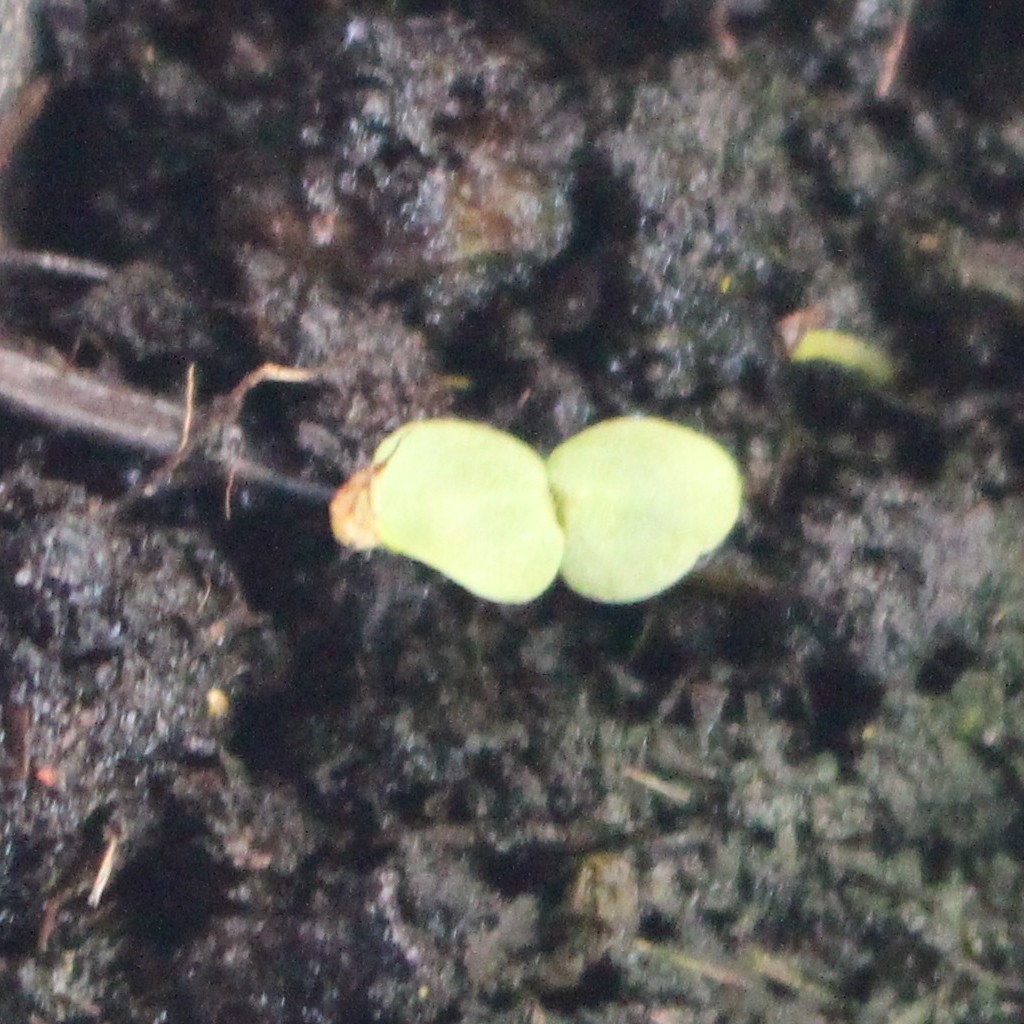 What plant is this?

Veronica persica
